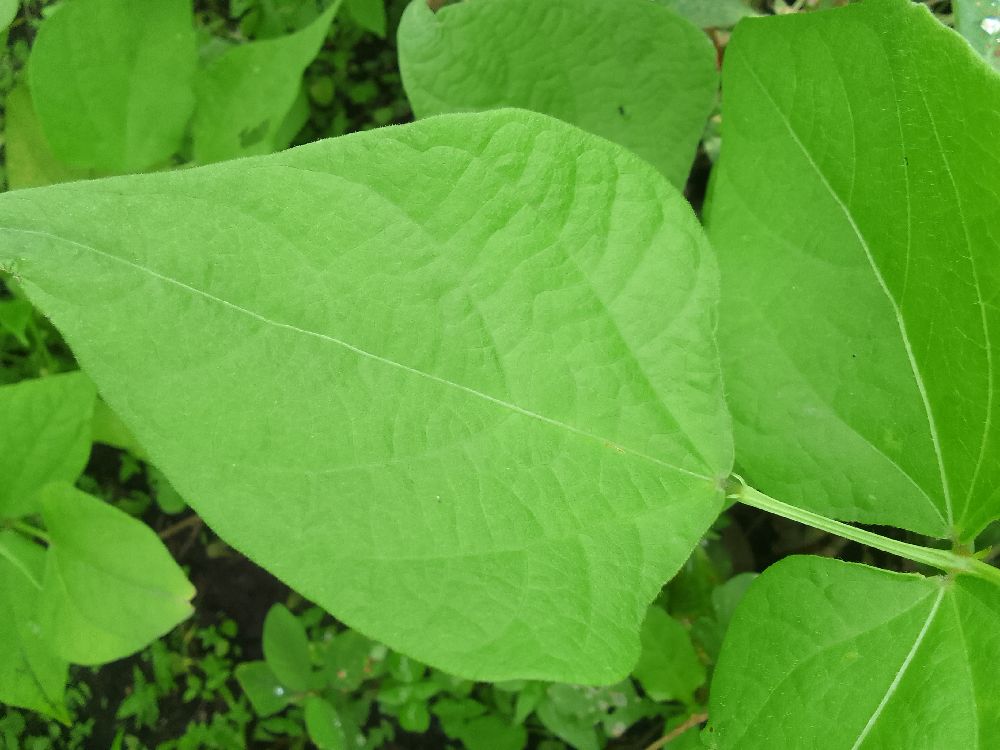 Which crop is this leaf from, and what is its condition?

common bean, healthy
